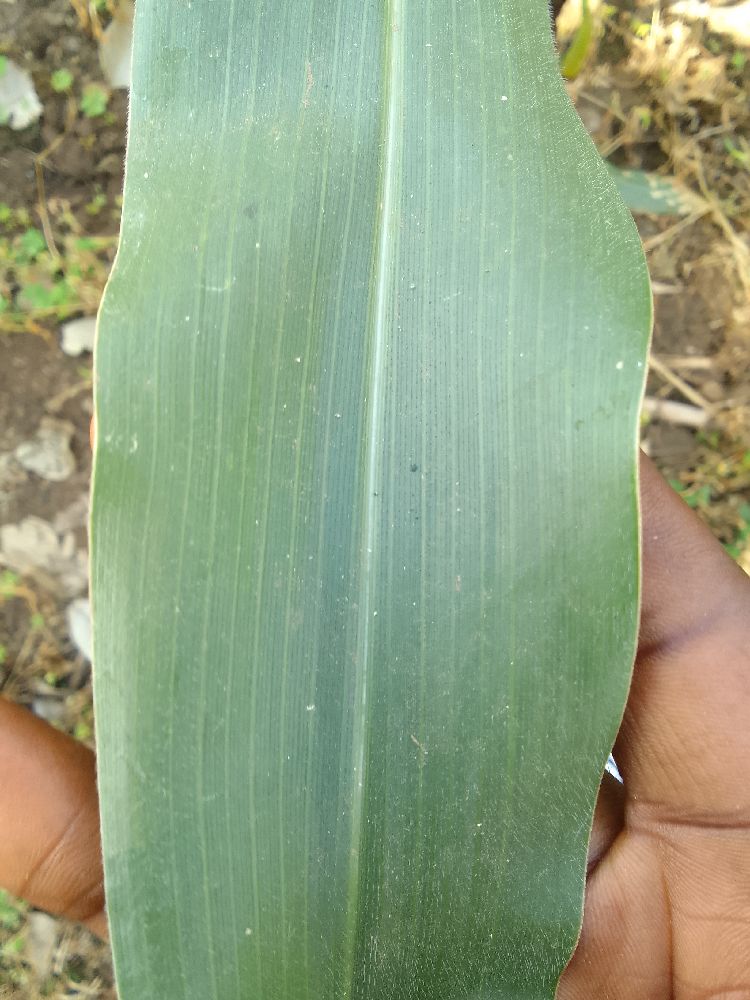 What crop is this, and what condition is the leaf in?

maize, healthy
